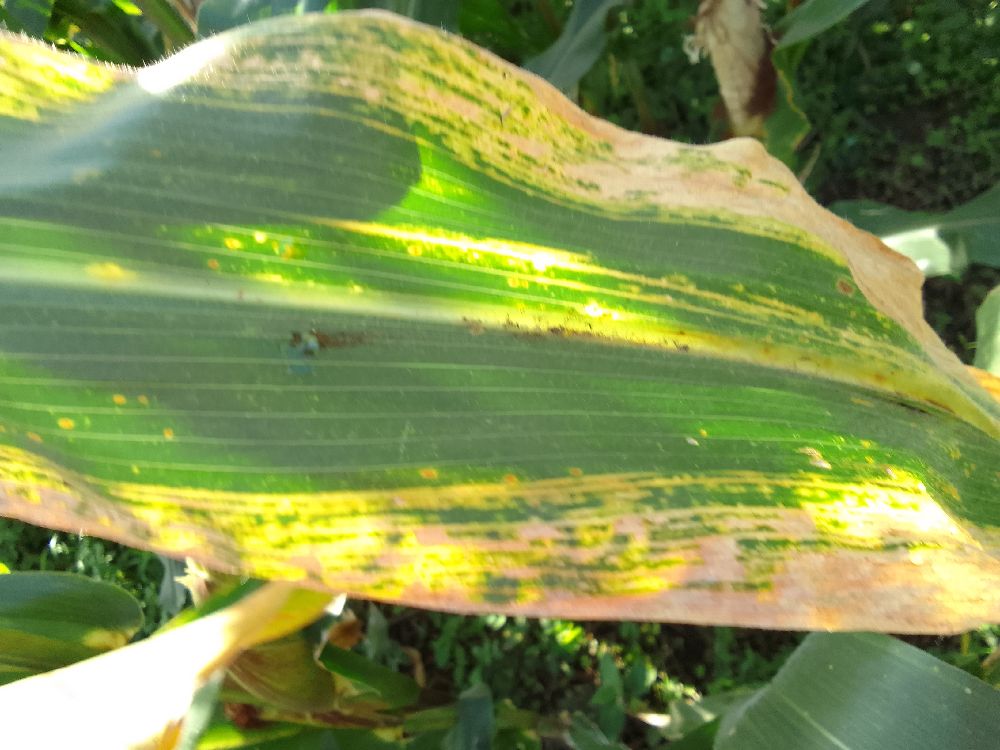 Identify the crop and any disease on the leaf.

maize, maize lethal necrosis
